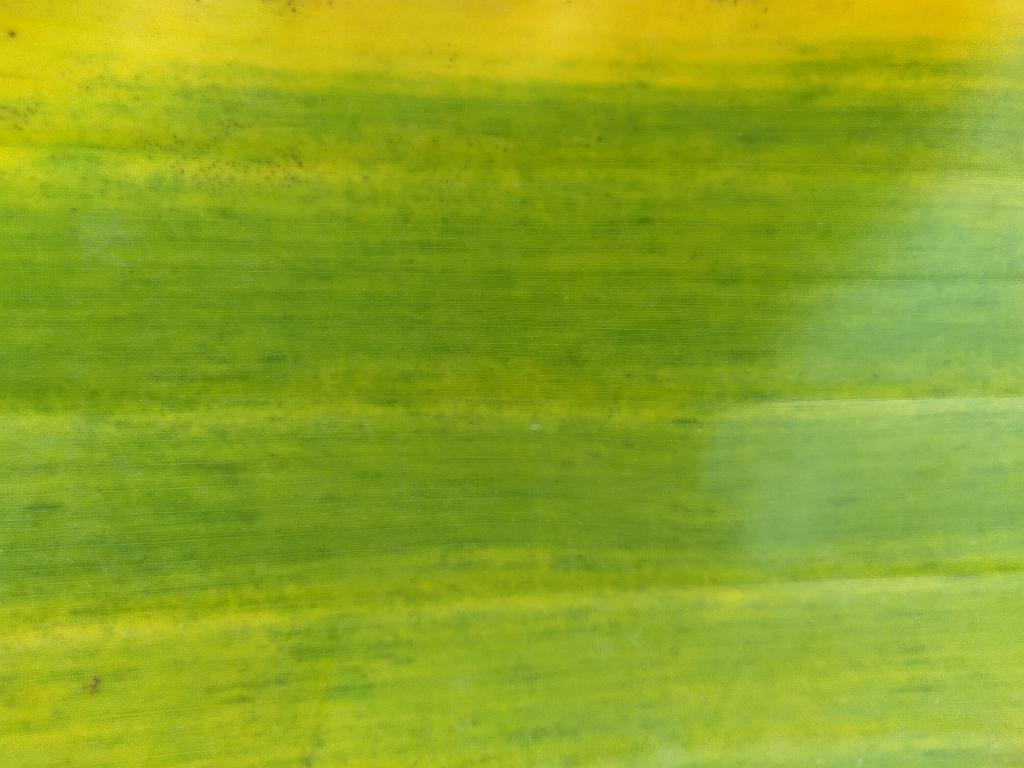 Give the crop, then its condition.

banana, fusarium wilt race 1
